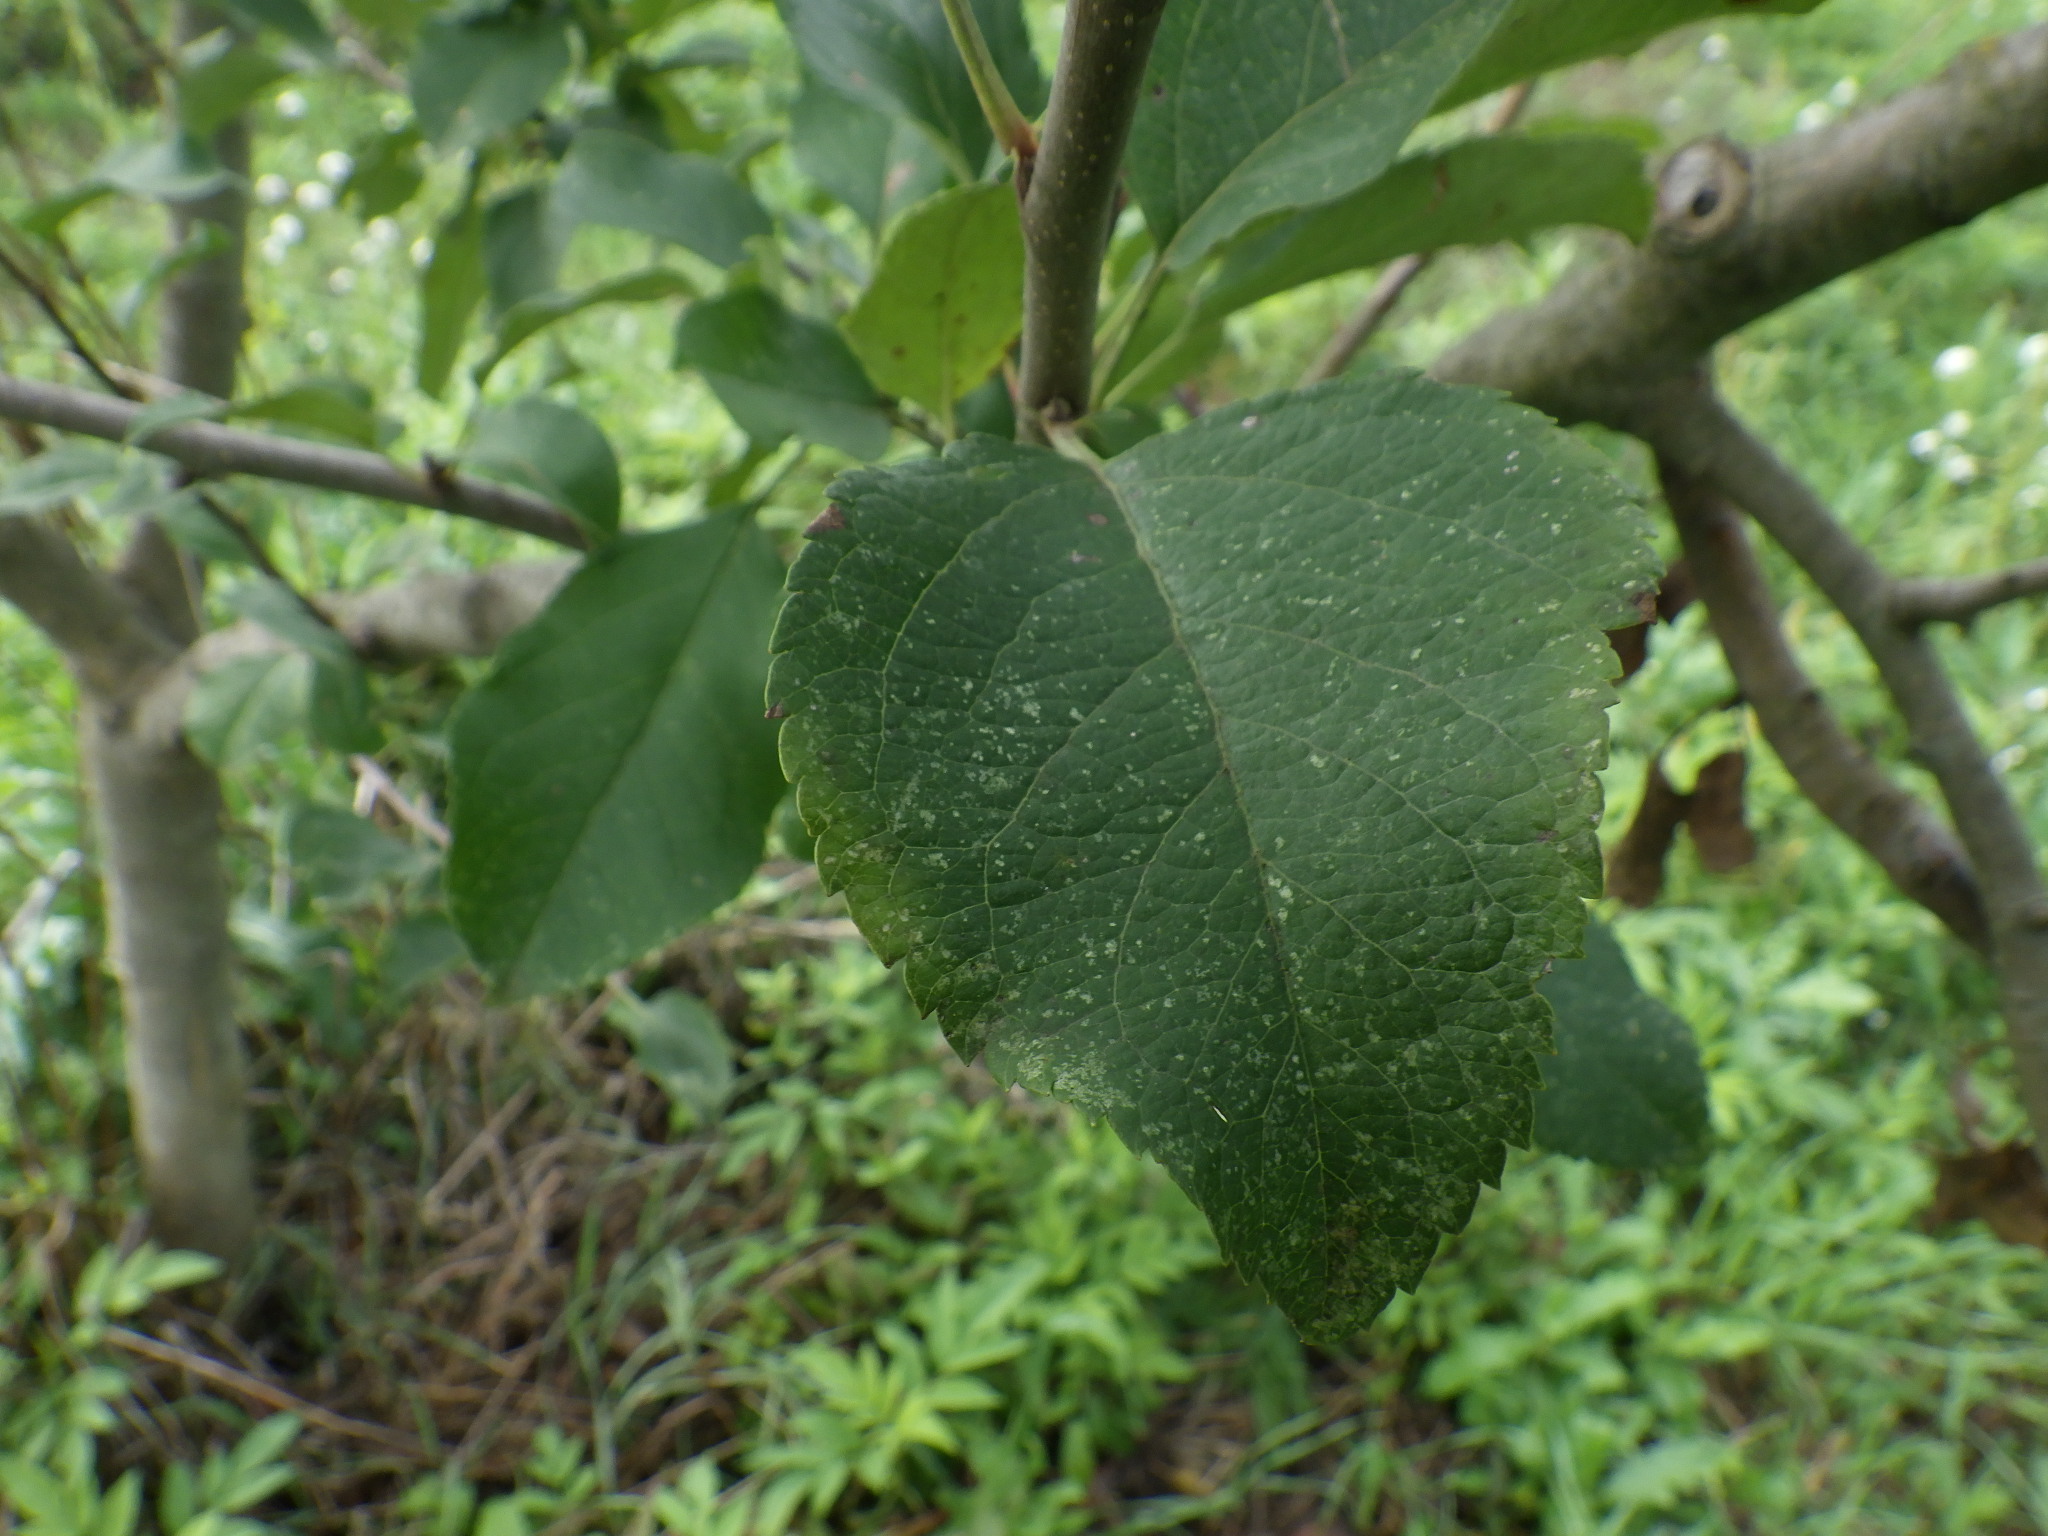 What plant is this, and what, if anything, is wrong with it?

apple, alternaria, mites
